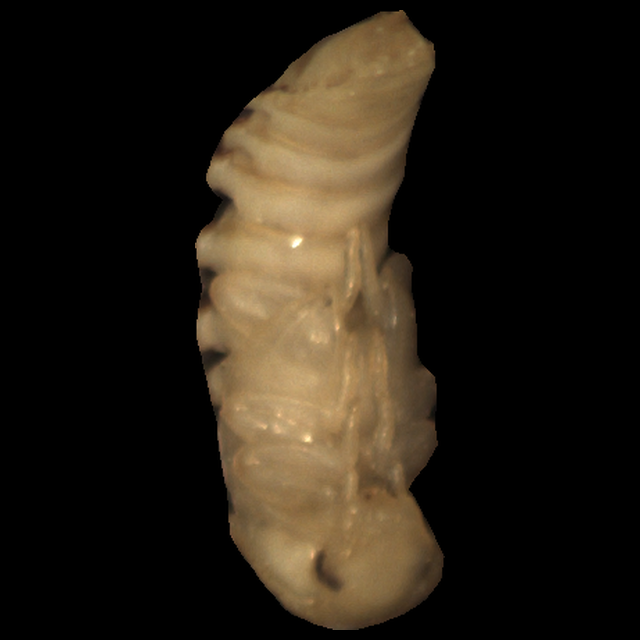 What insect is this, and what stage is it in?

mealworm pupa
